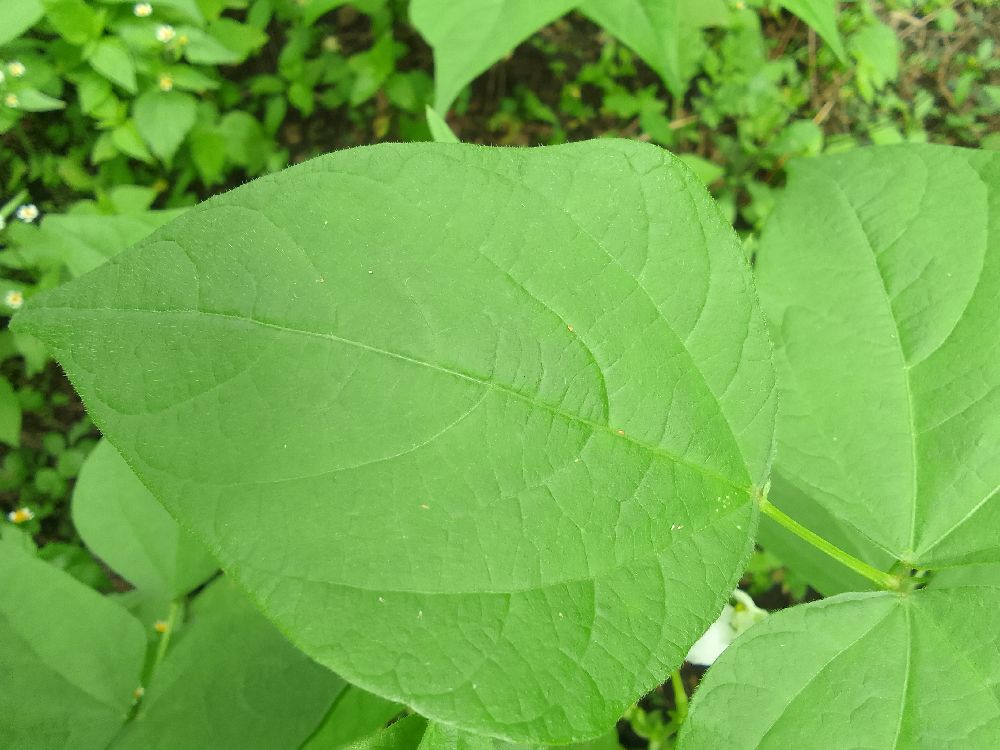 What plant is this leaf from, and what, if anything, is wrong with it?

common bean, healthy
